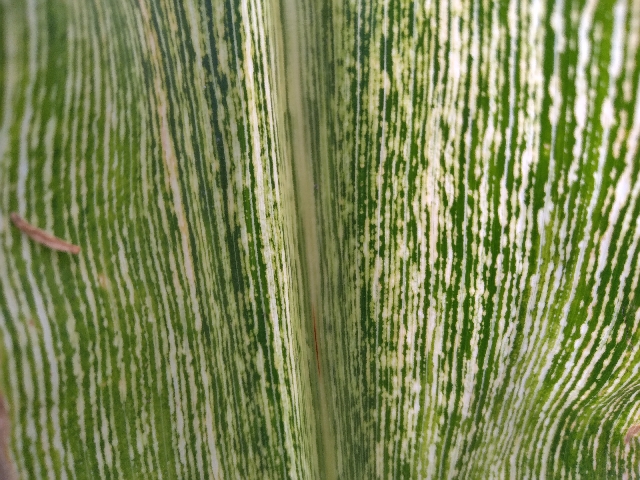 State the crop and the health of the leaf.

maize, maize streak virus
